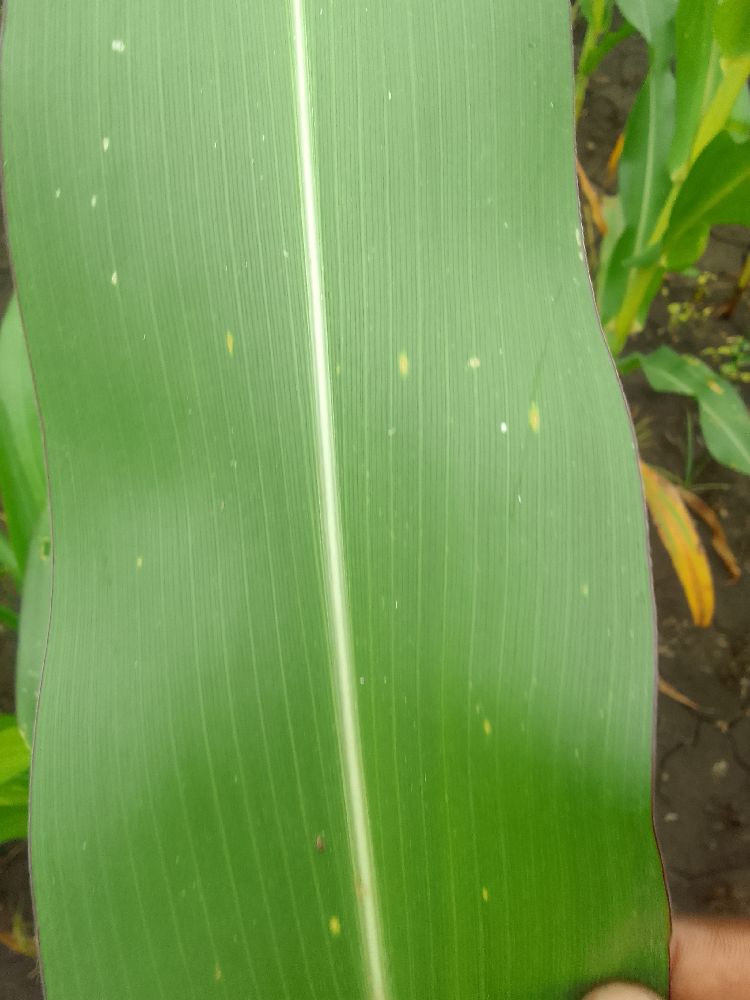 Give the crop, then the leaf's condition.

maize, healthy
